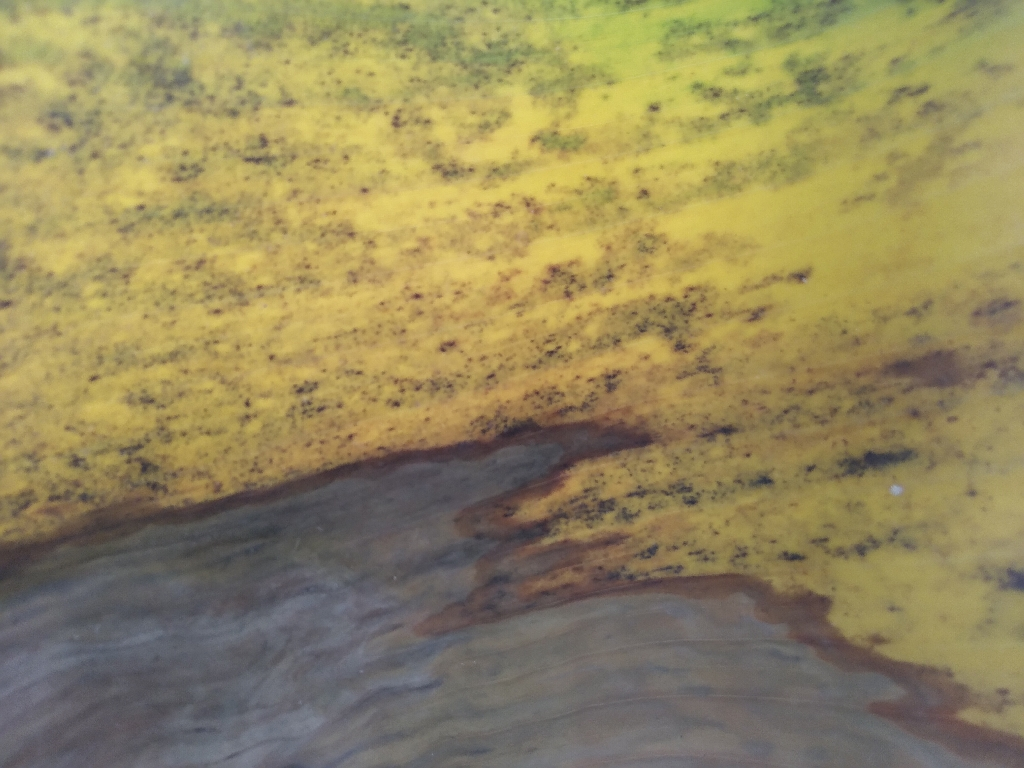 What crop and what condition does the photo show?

banana, black sigatoka
